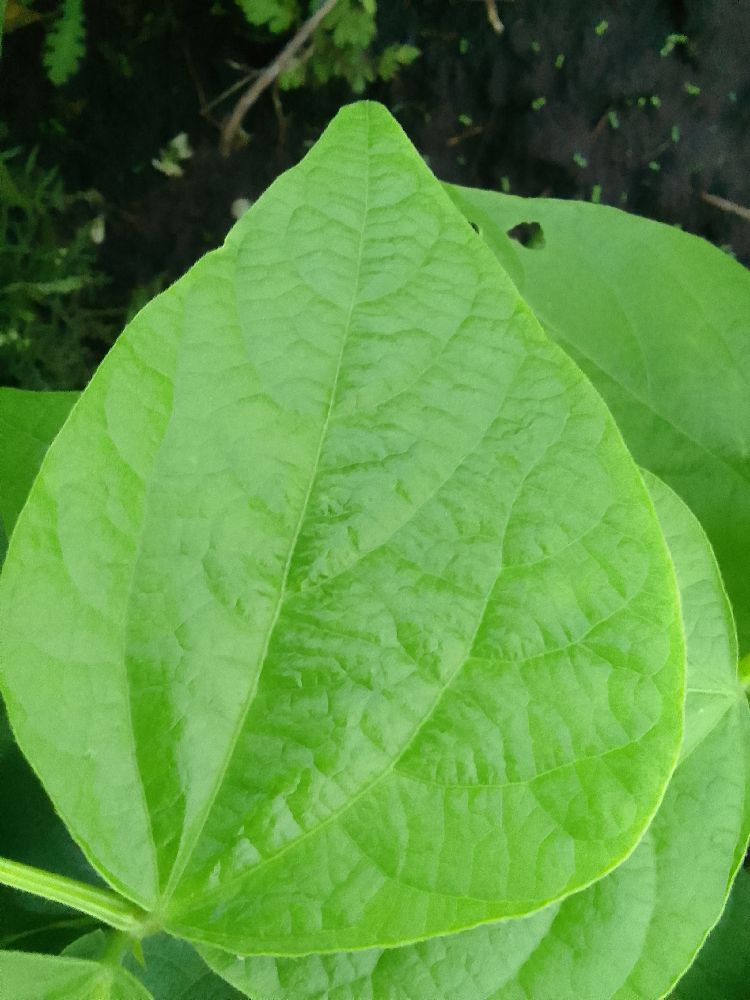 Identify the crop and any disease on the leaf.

common bean, healthy
